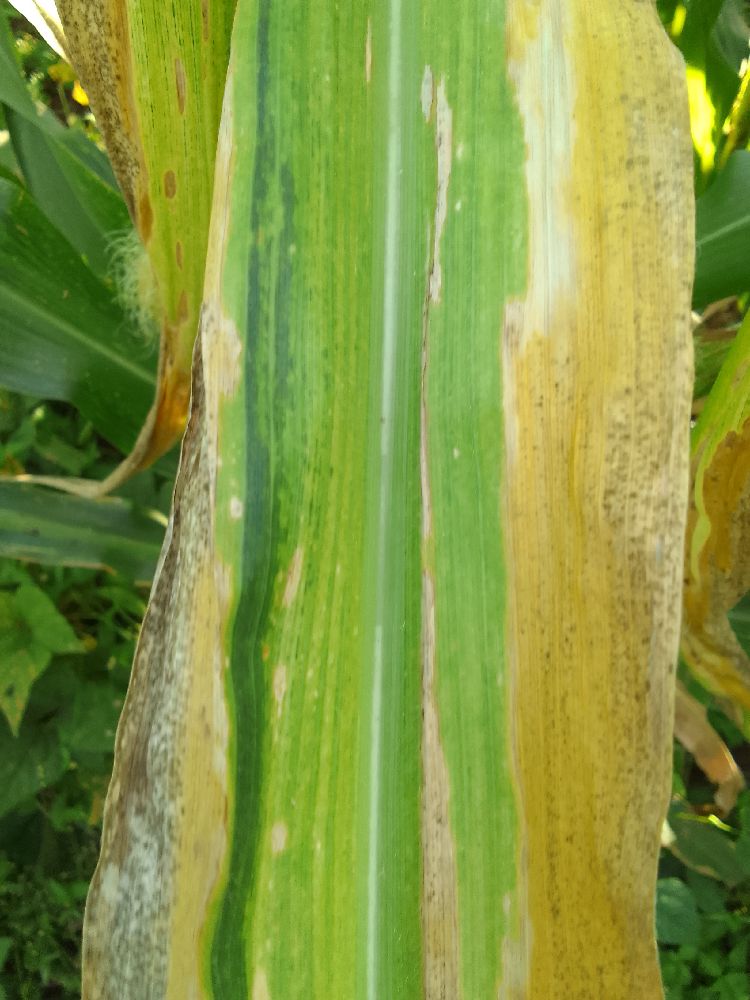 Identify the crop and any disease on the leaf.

maize, maize lethal necrosis
